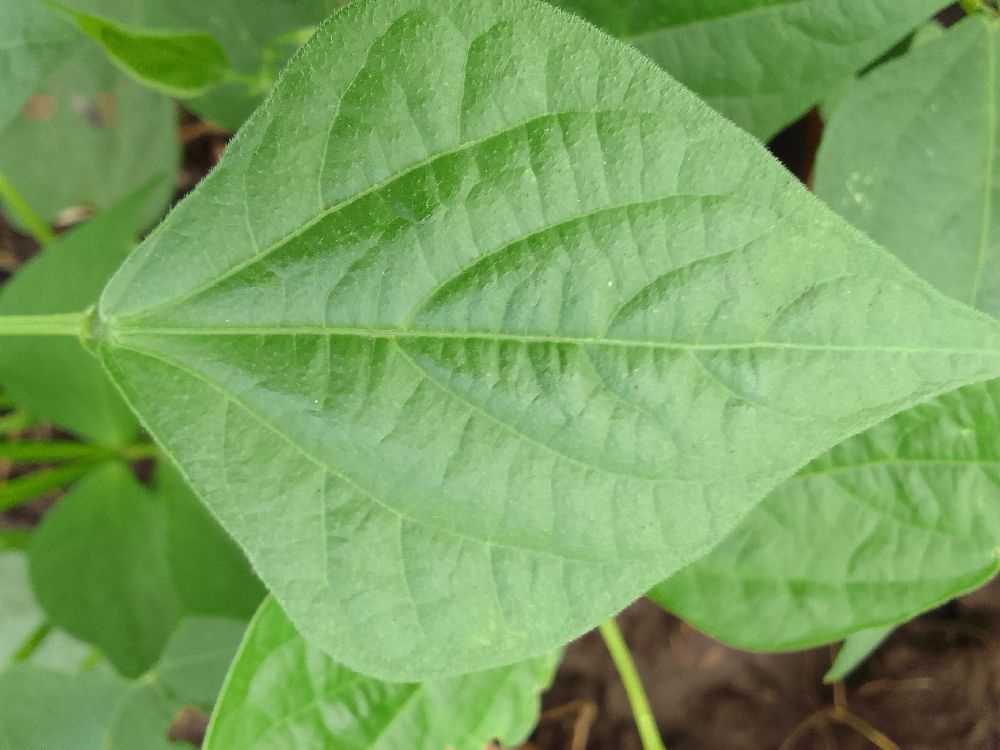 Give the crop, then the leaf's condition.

common bean, healthy
